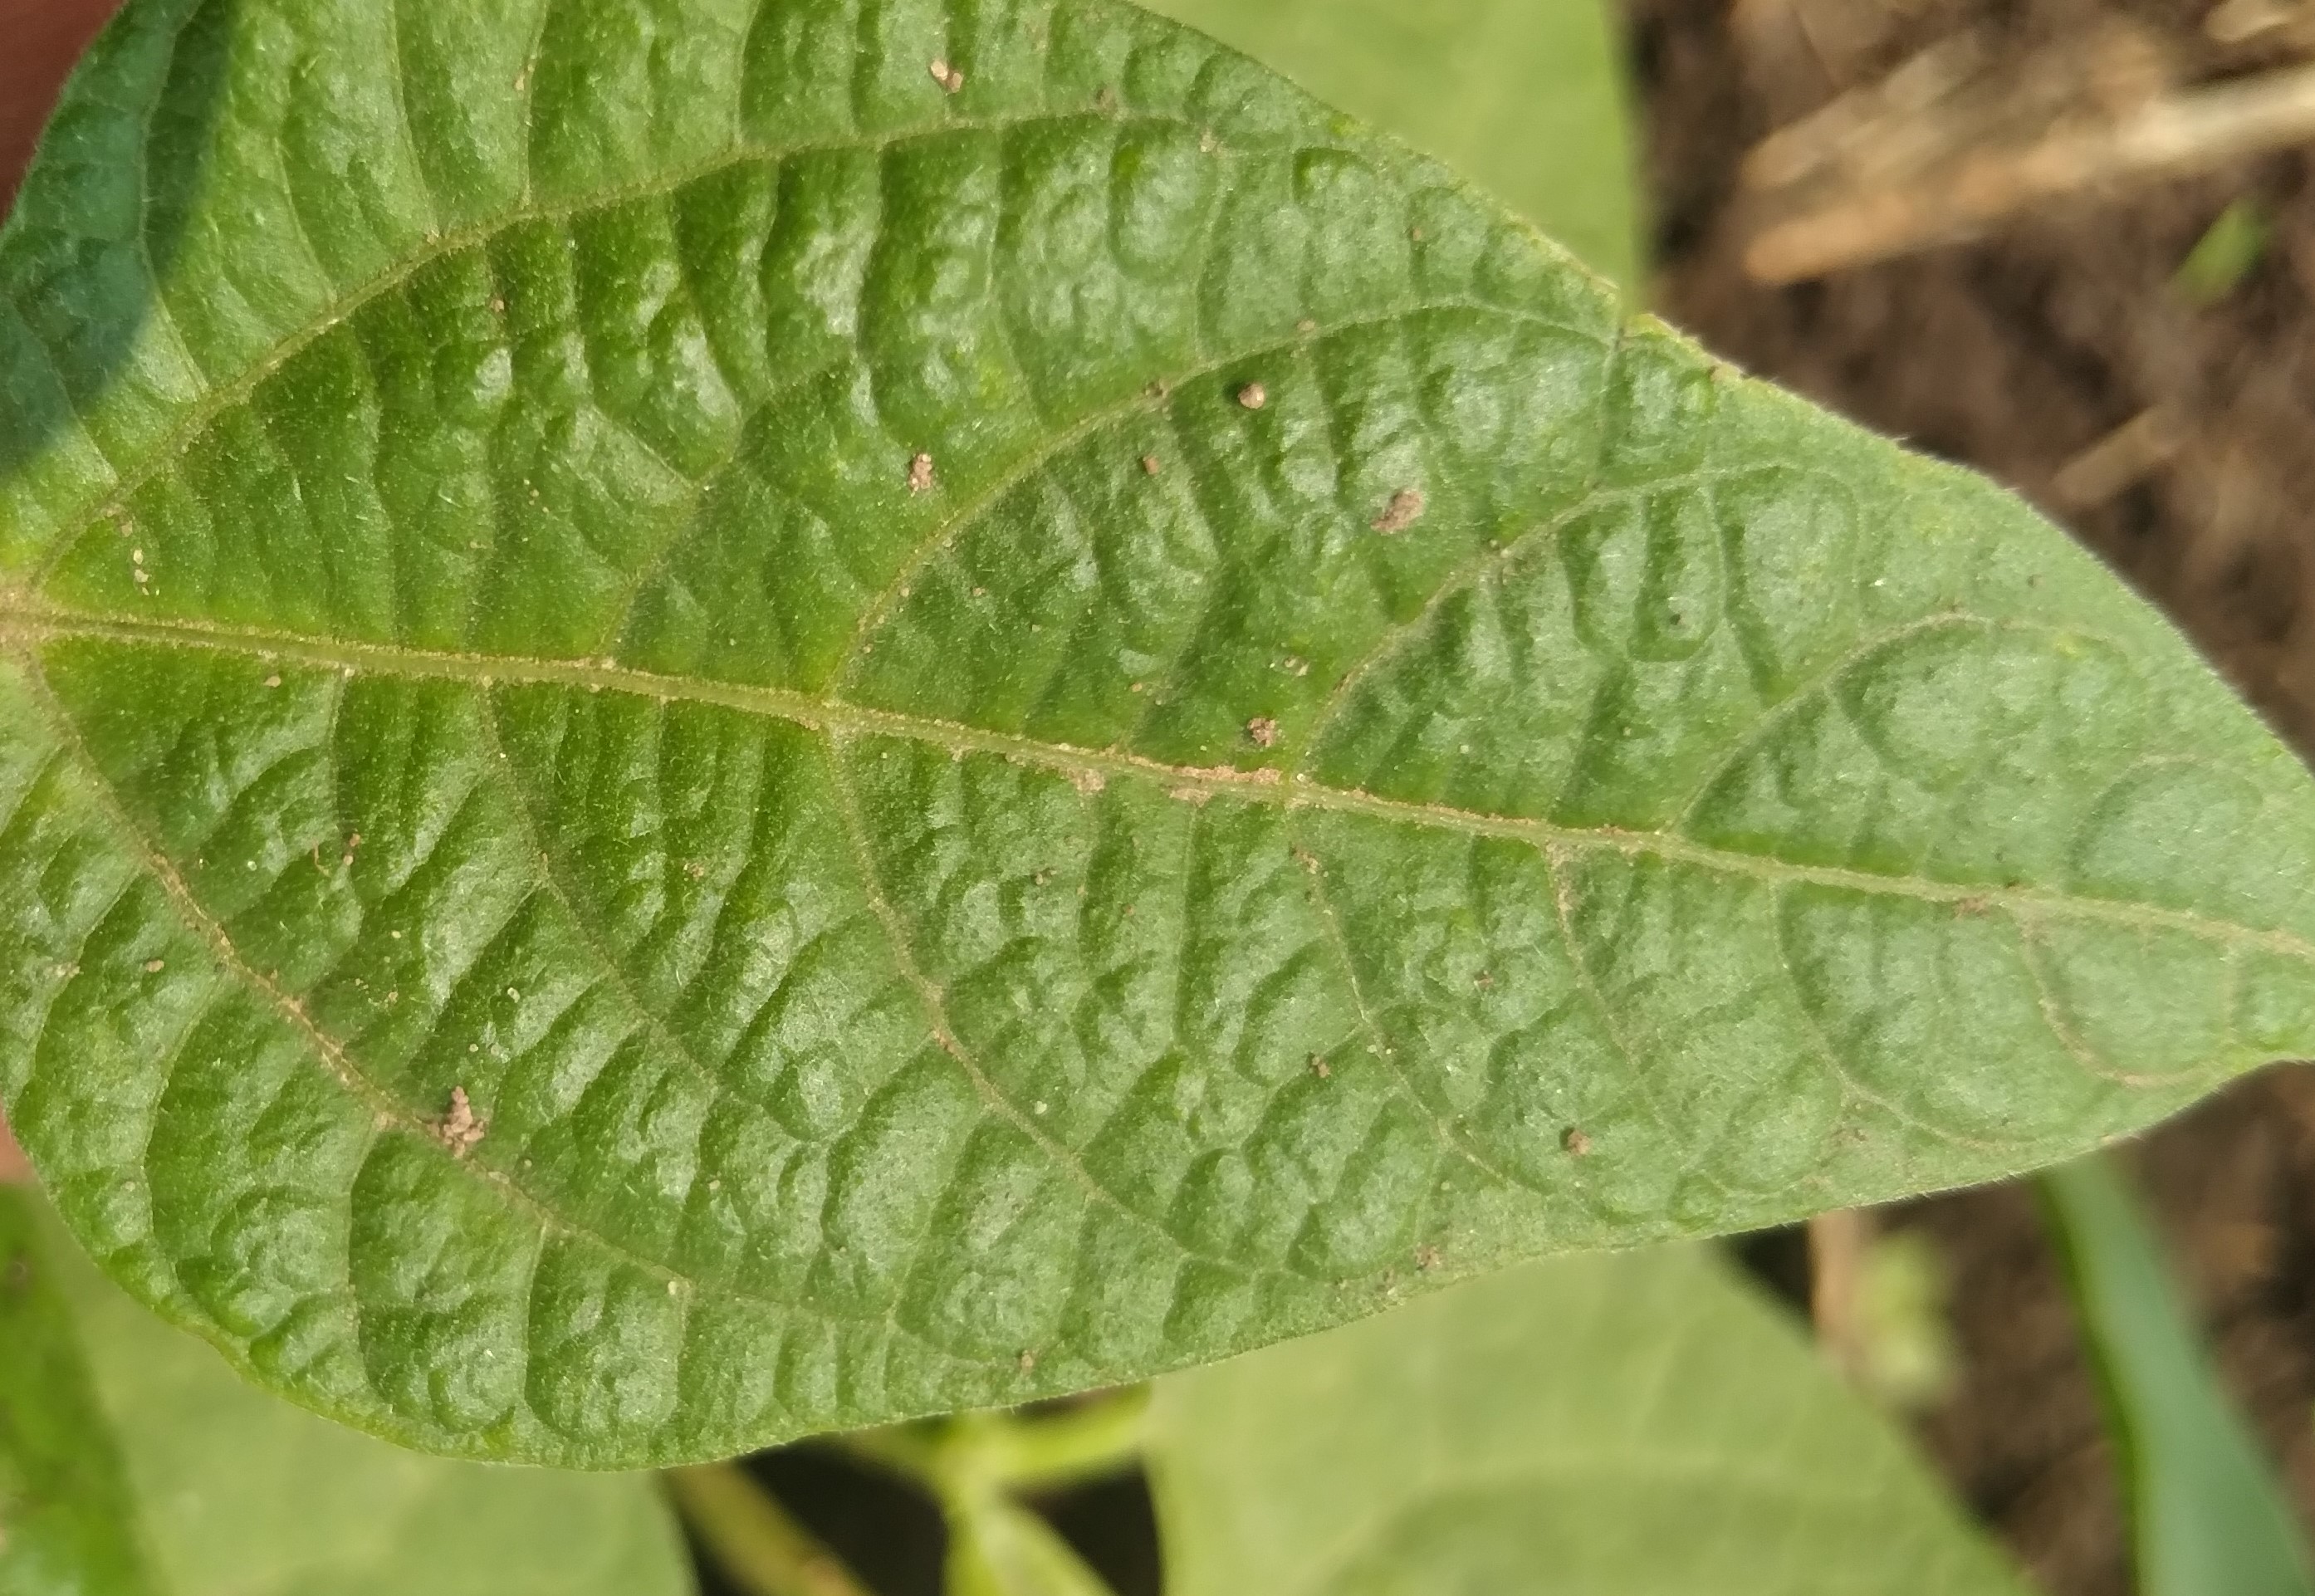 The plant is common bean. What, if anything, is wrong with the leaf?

healthy
